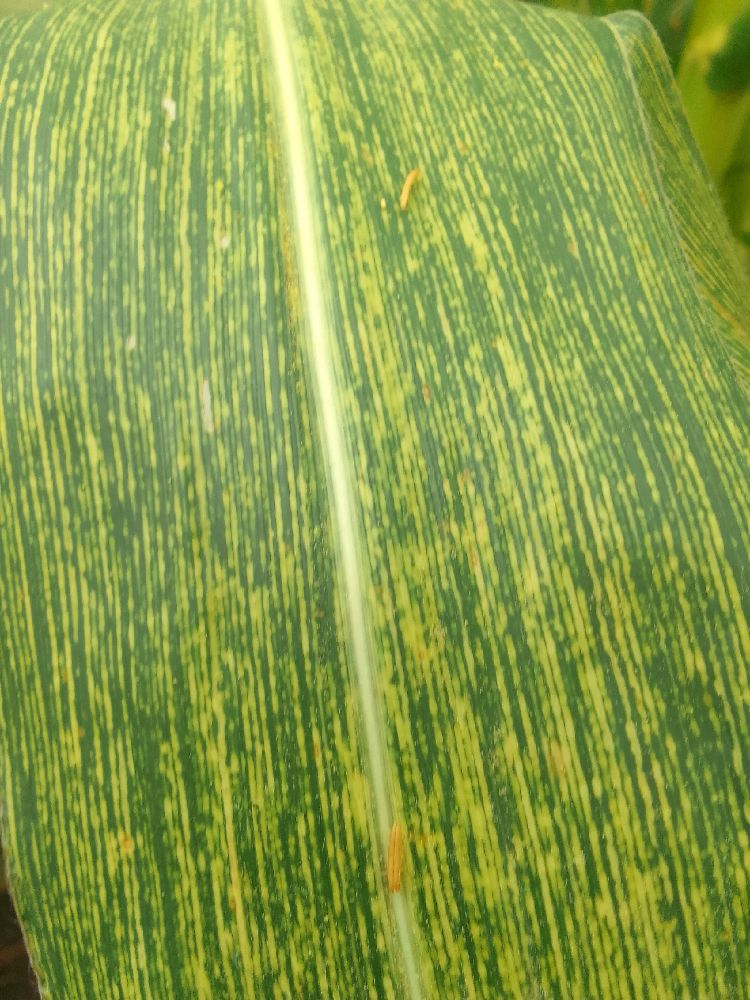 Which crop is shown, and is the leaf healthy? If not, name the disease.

maize, maize streak virus
